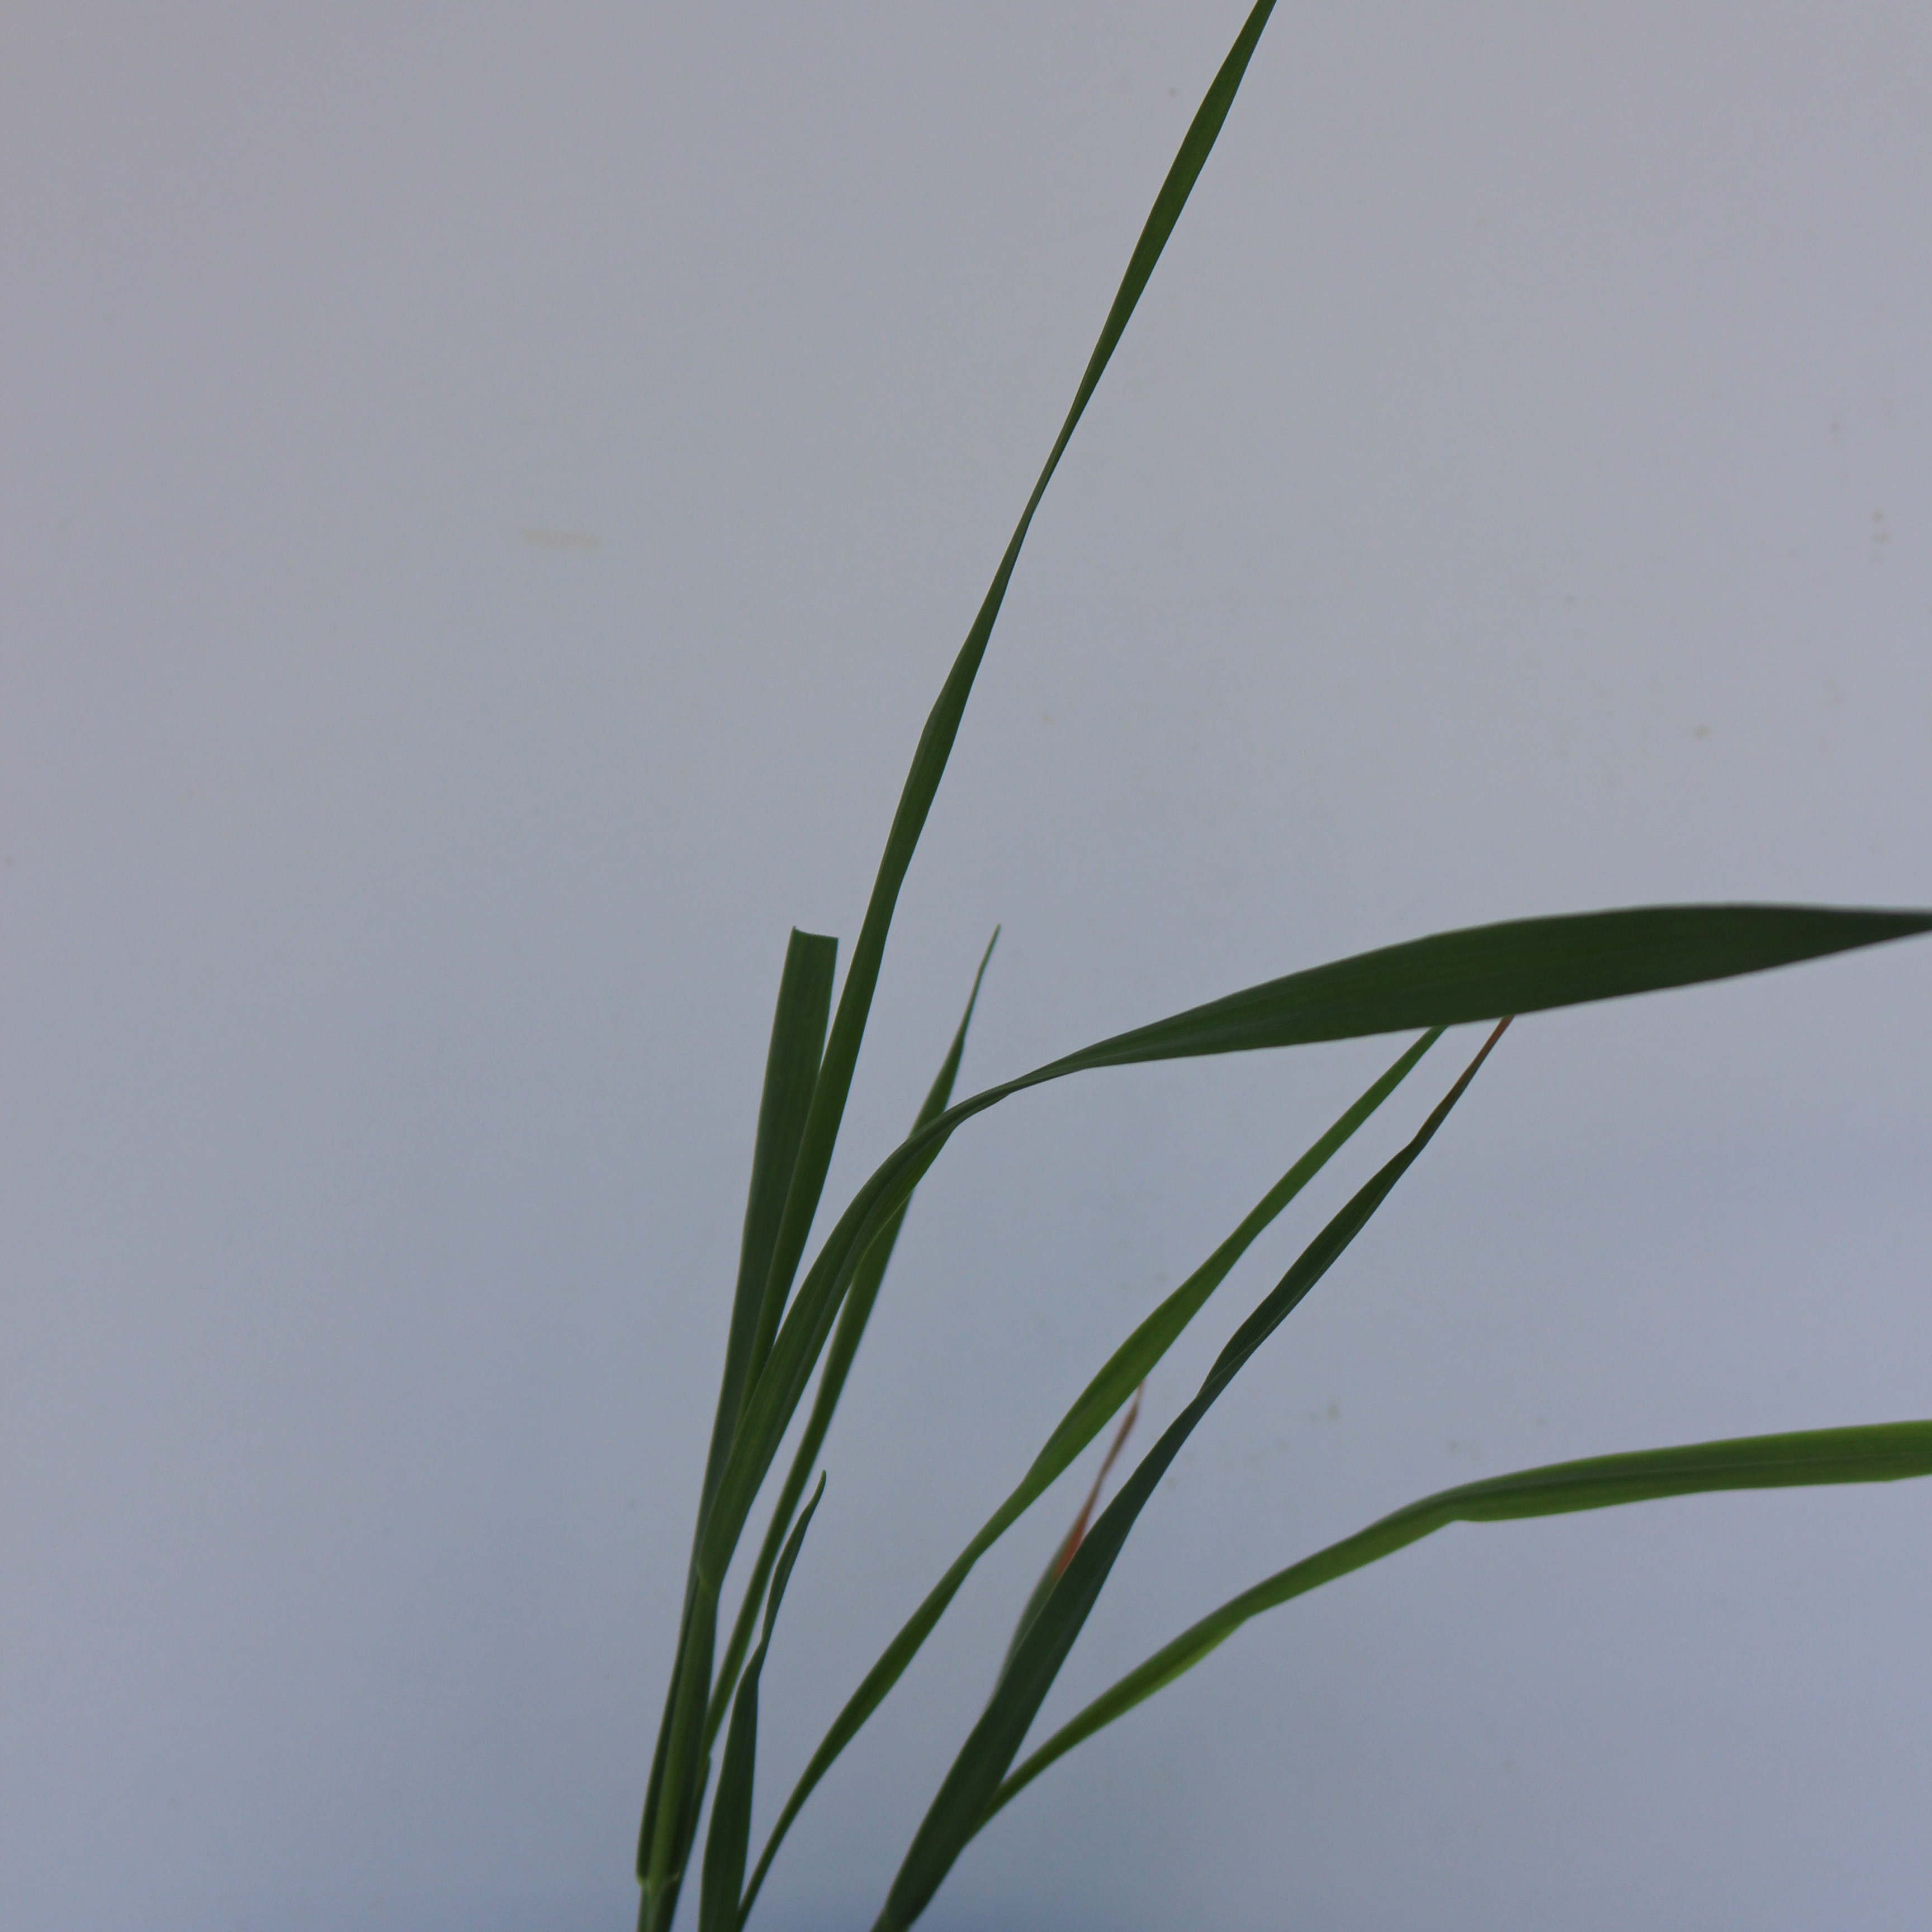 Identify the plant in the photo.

Avena sterilis
